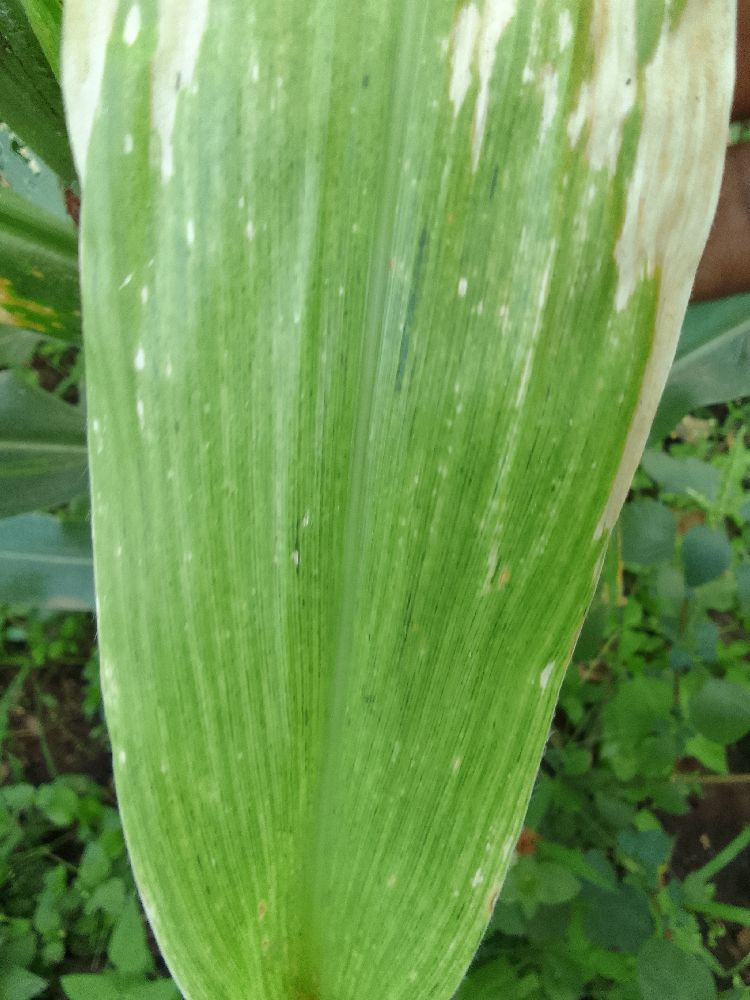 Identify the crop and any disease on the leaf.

maize, maize lethal necrosis
